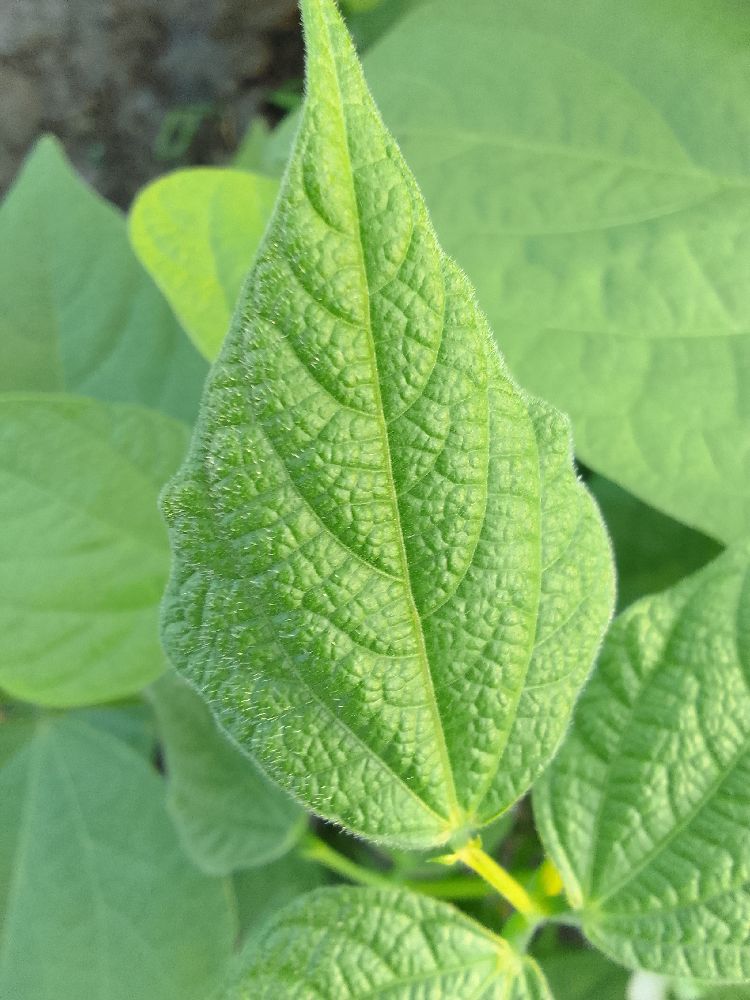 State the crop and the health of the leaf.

common bean, healthy
